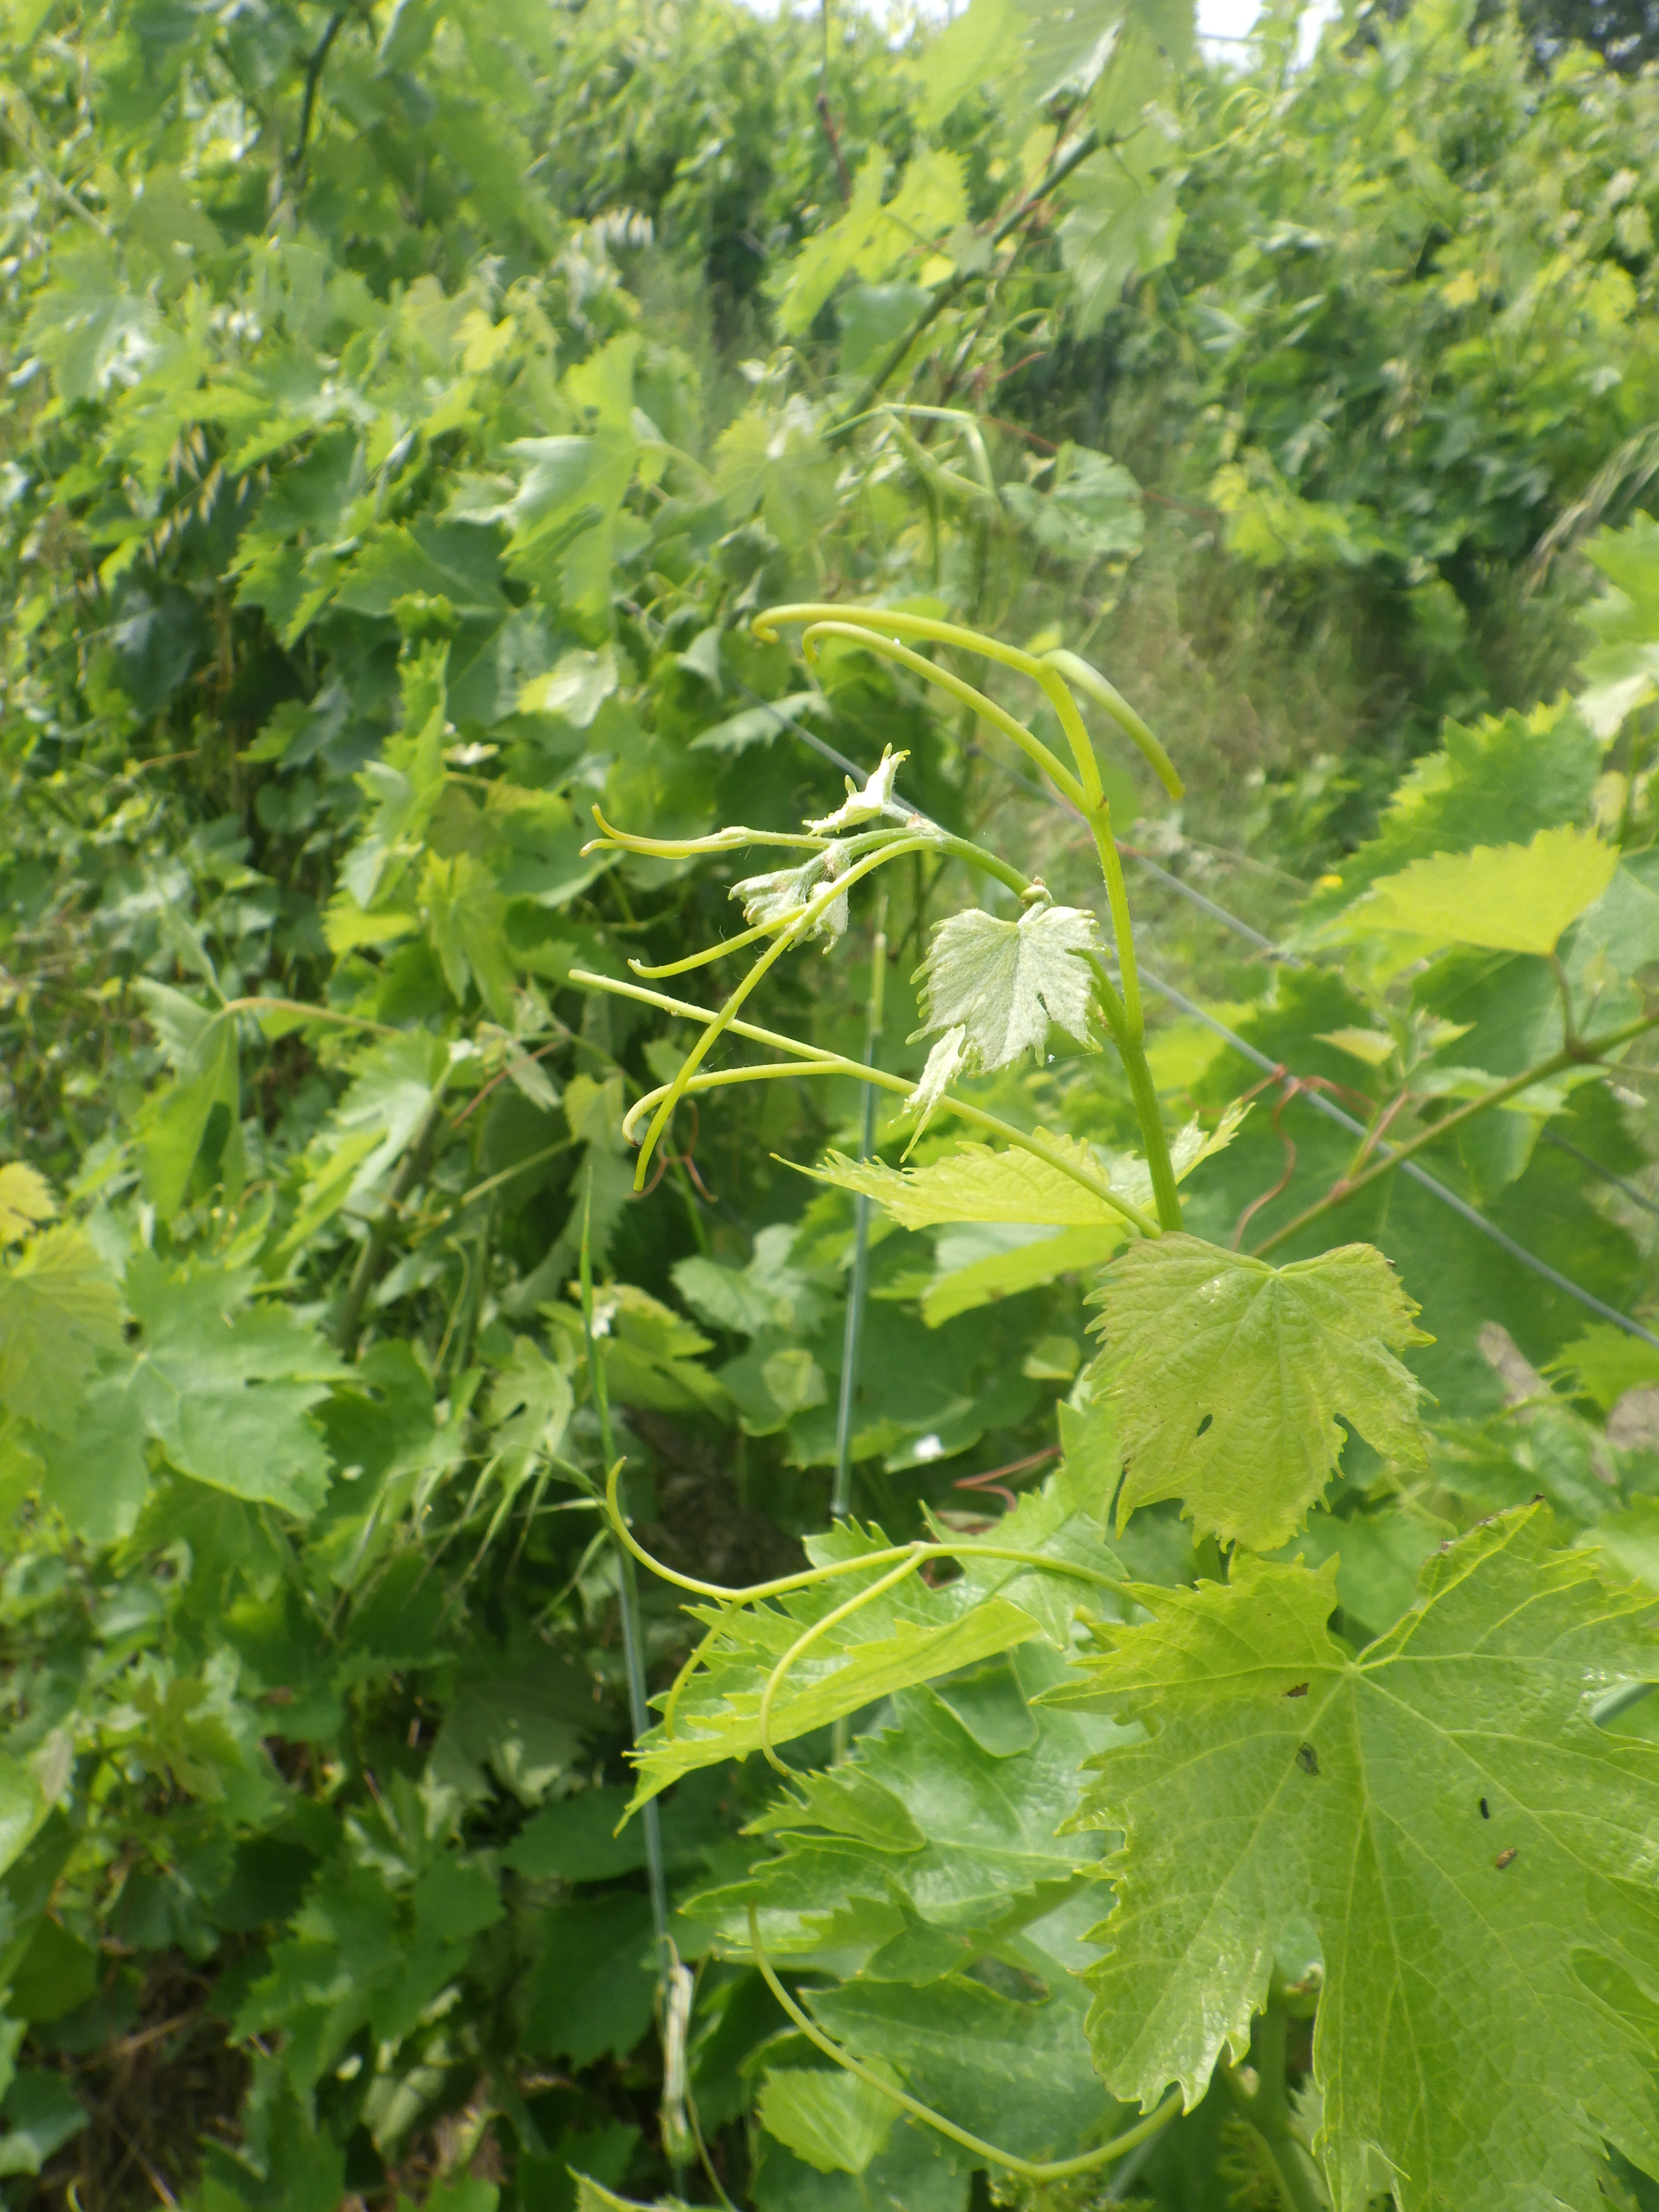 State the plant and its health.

grapevine, mites
